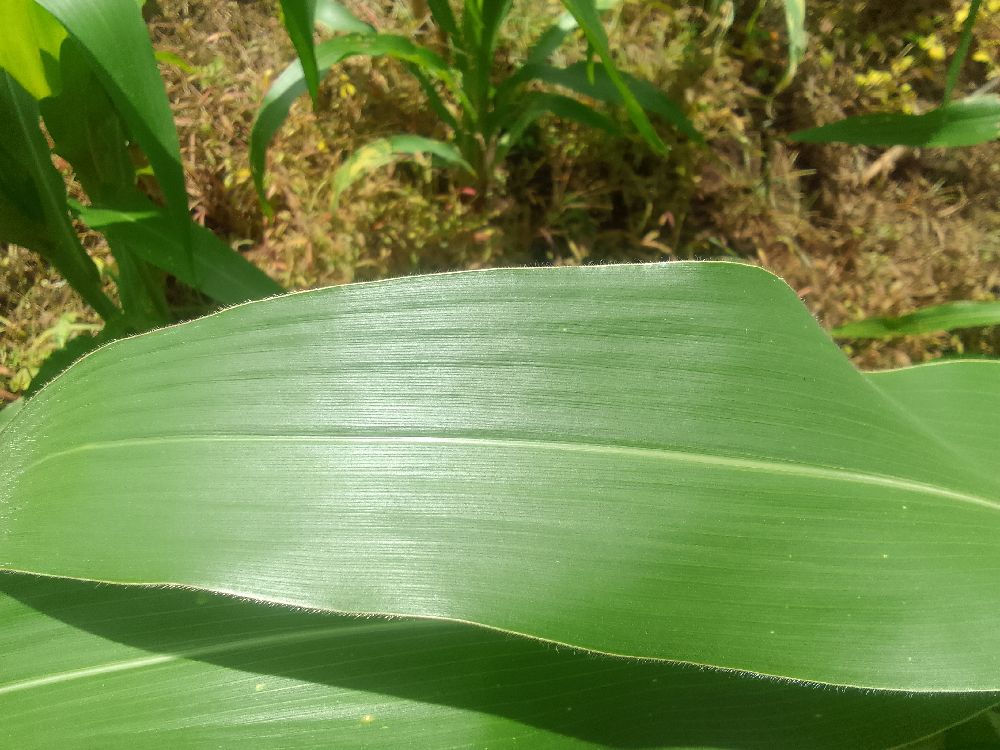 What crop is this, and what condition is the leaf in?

maize, healthy
